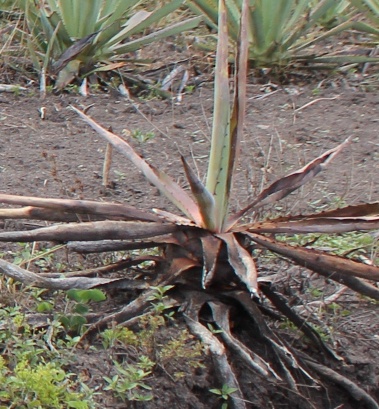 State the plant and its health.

agave, sick
